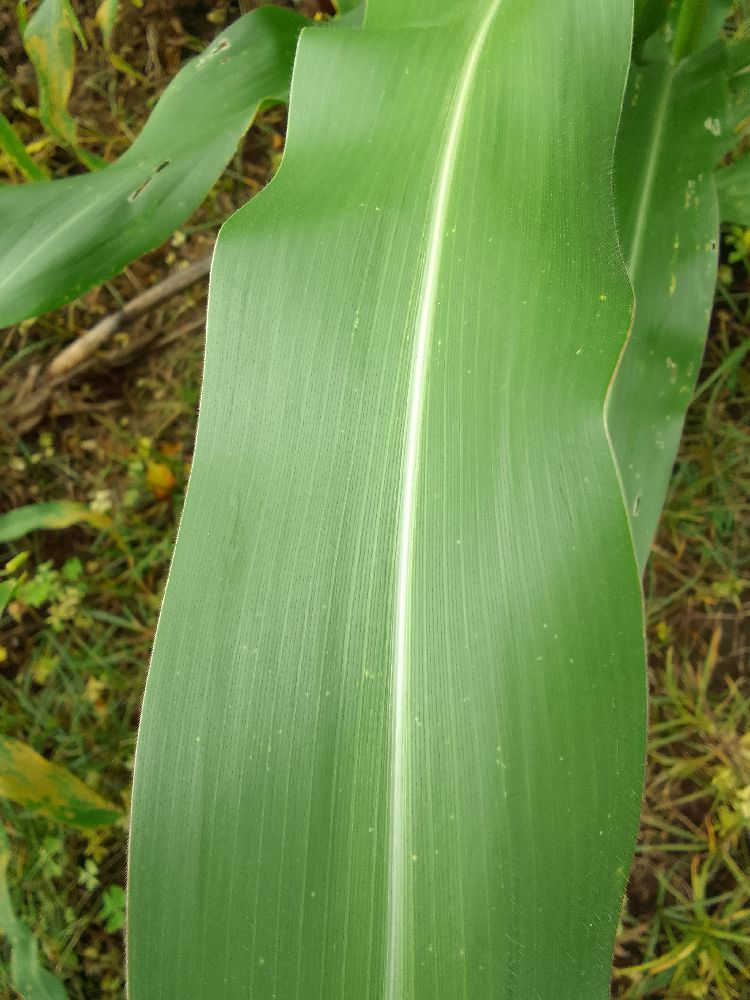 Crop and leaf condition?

maize, healthy
